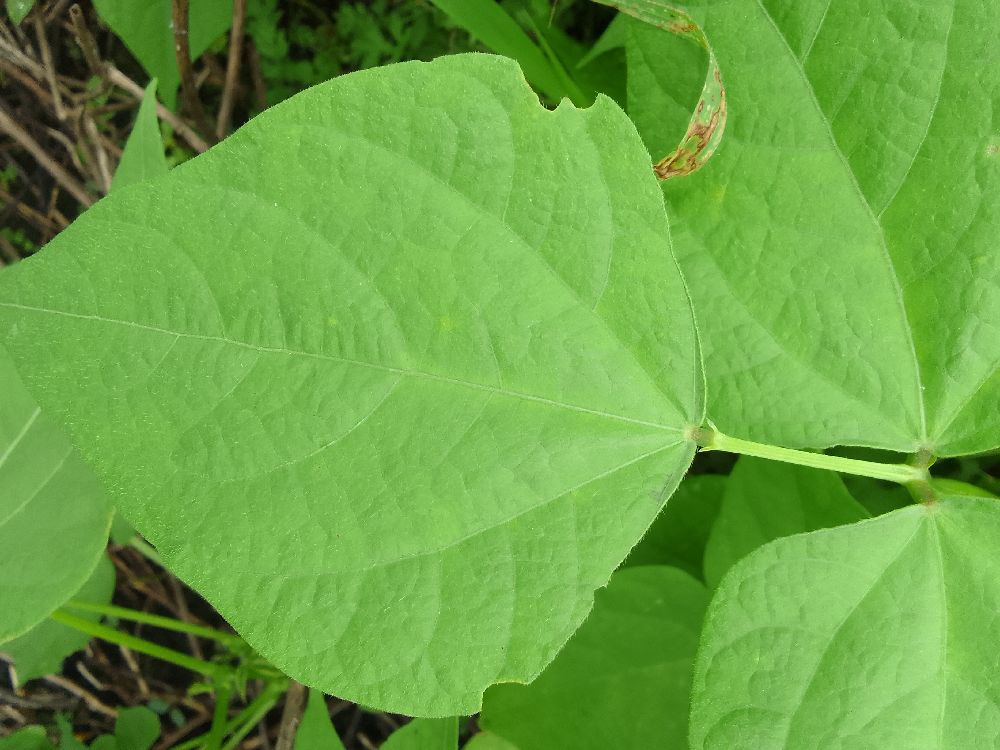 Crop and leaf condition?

common bean, healthy
